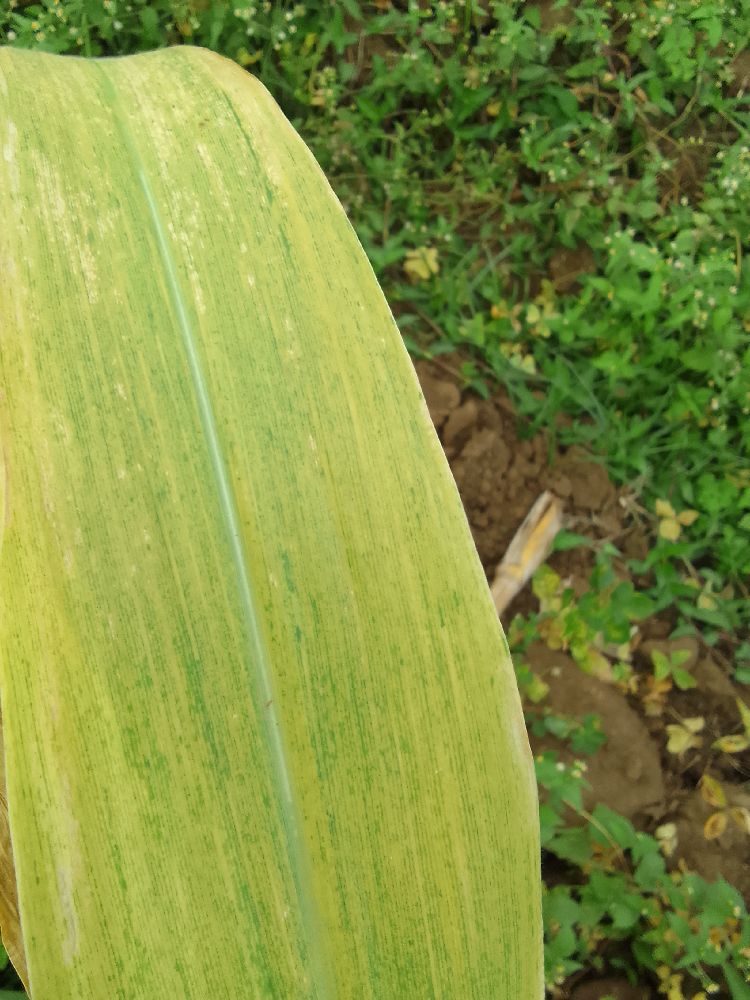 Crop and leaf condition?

maize, maize lethal necrosis
